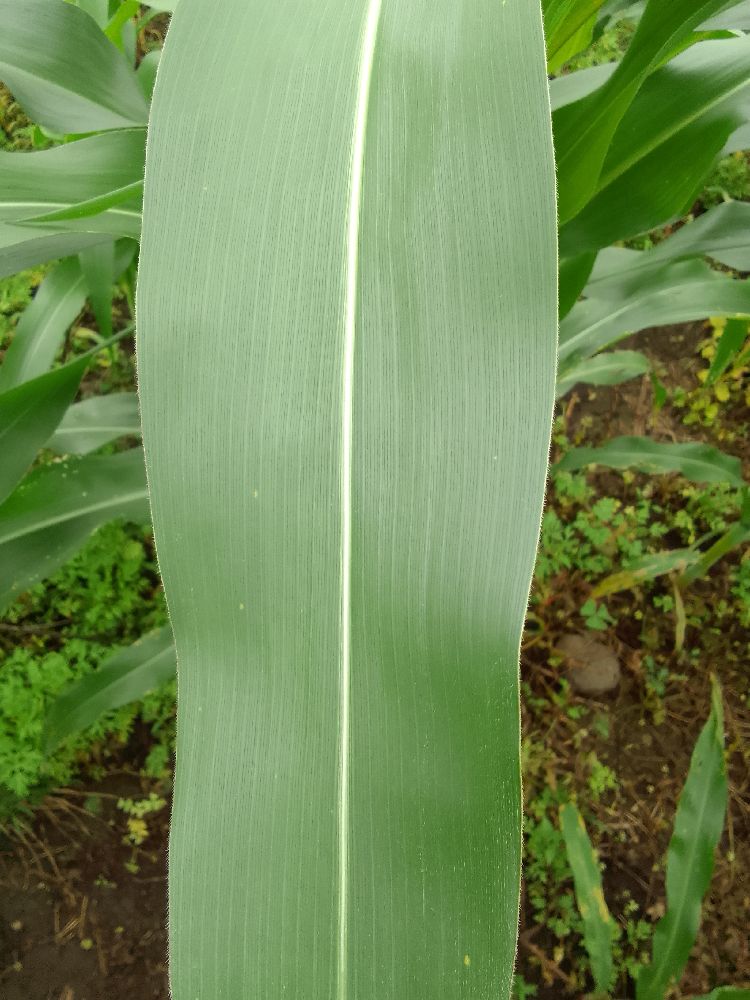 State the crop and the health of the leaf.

maize, healthy
